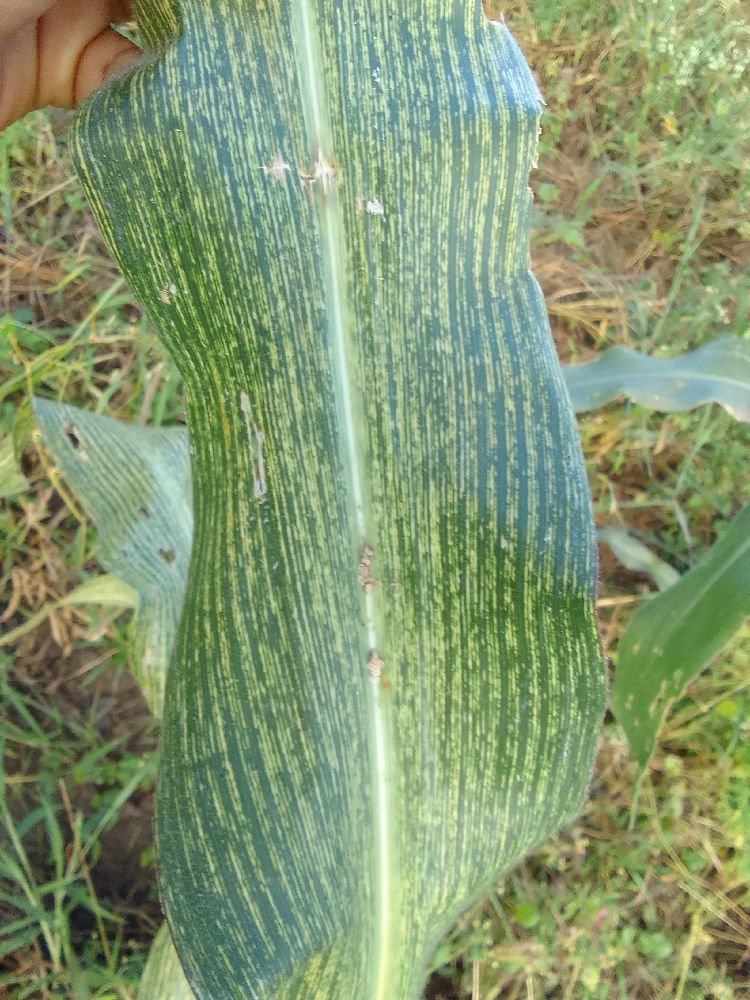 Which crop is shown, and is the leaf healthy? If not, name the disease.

maize, maize streak virus
